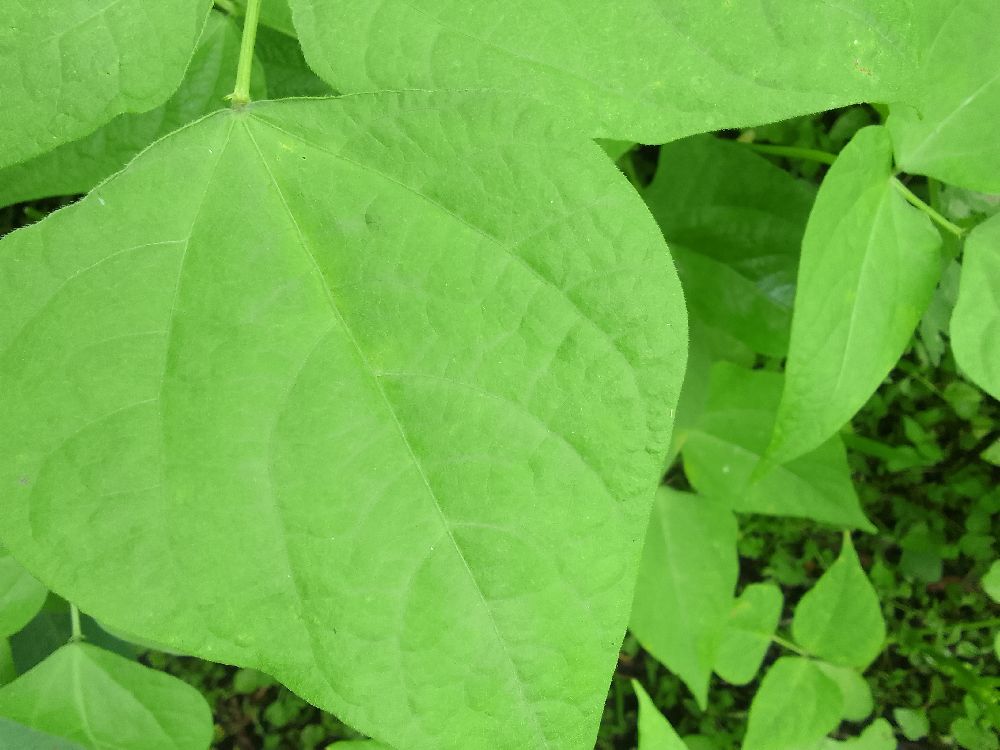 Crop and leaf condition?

common bean, healthy
